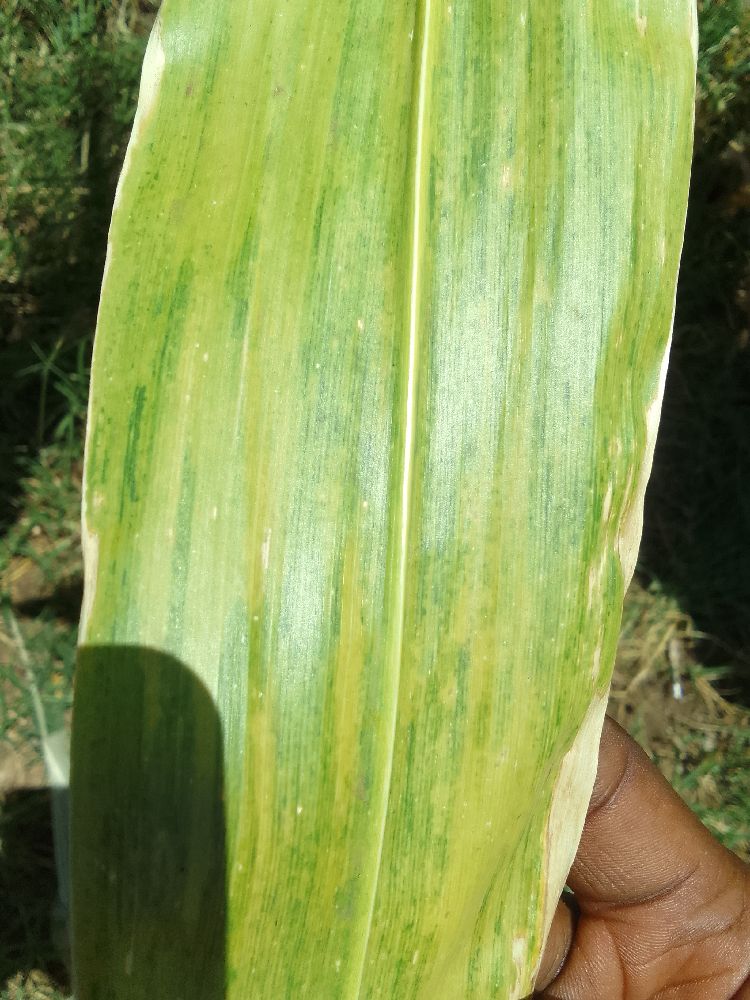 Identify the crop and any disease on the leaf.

maize, maize lethal necrosis
